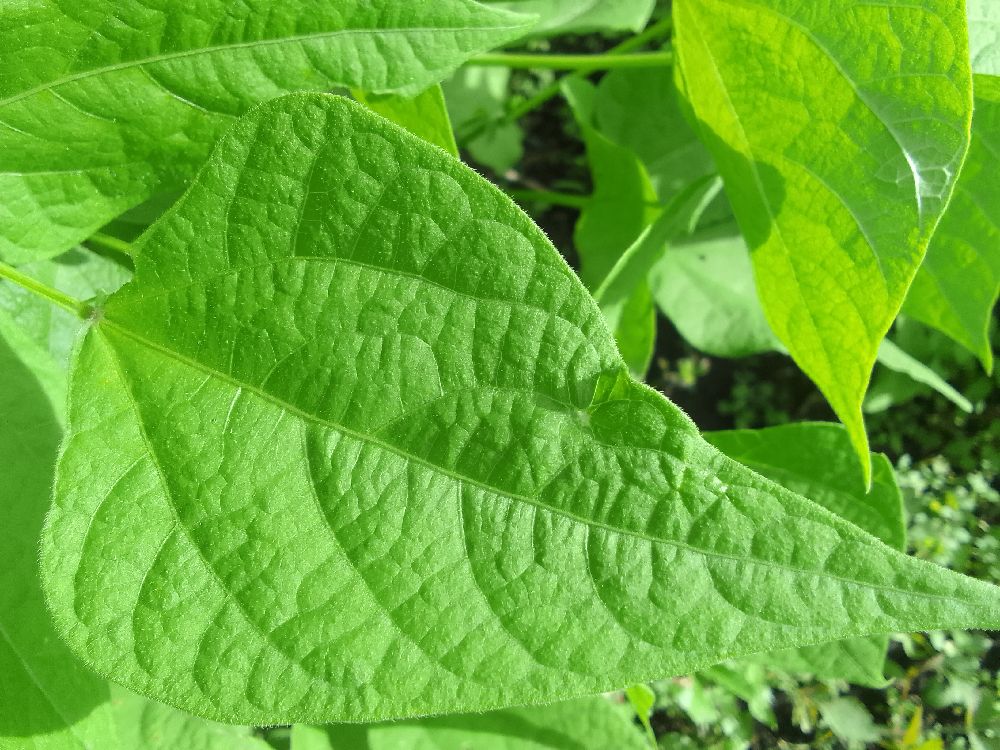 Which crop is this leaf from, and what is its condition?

common bean, healthy
